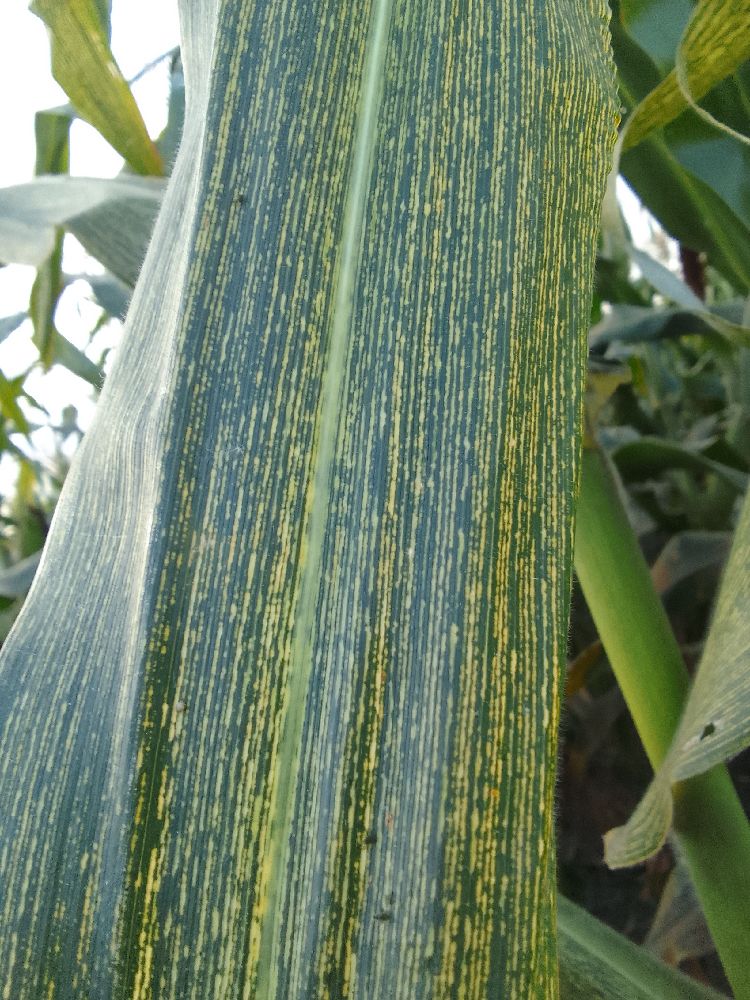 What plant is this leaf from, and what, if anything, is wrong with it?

maize, maize streak virus
